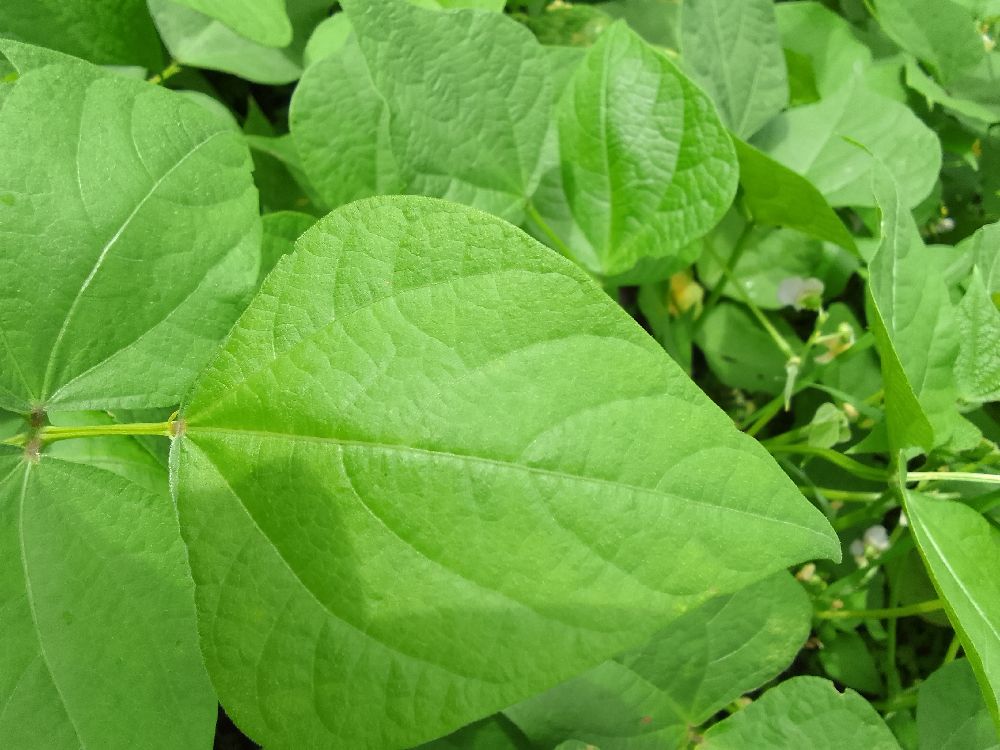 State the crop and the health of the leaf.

common bean, healthy
